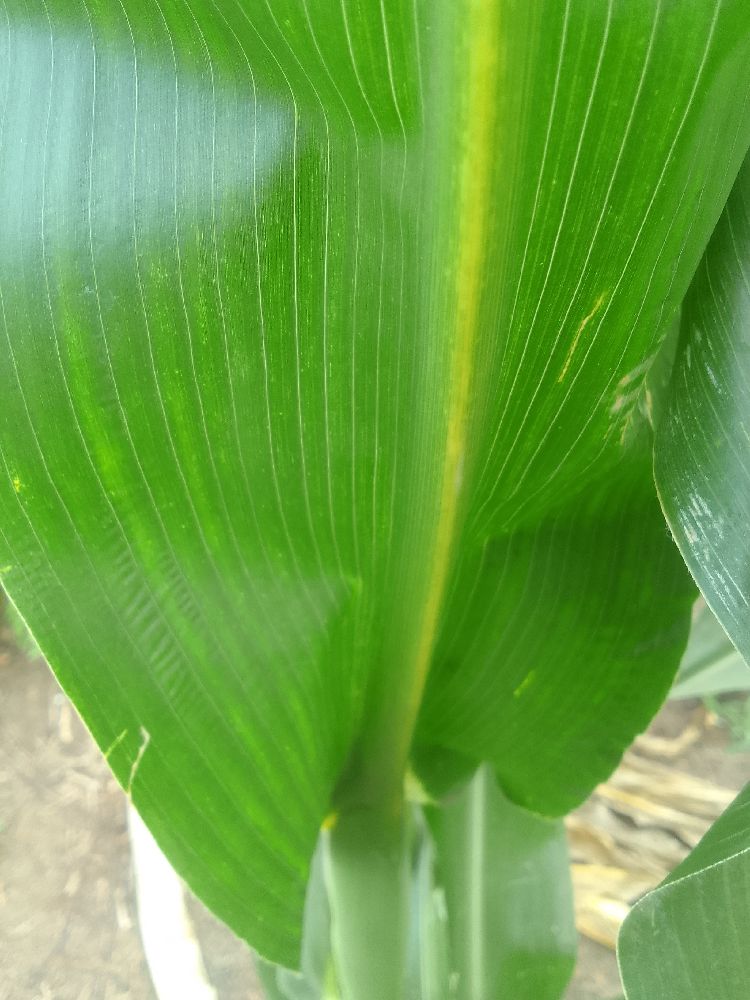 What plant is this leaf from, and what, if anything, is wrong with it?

maize, healthy
